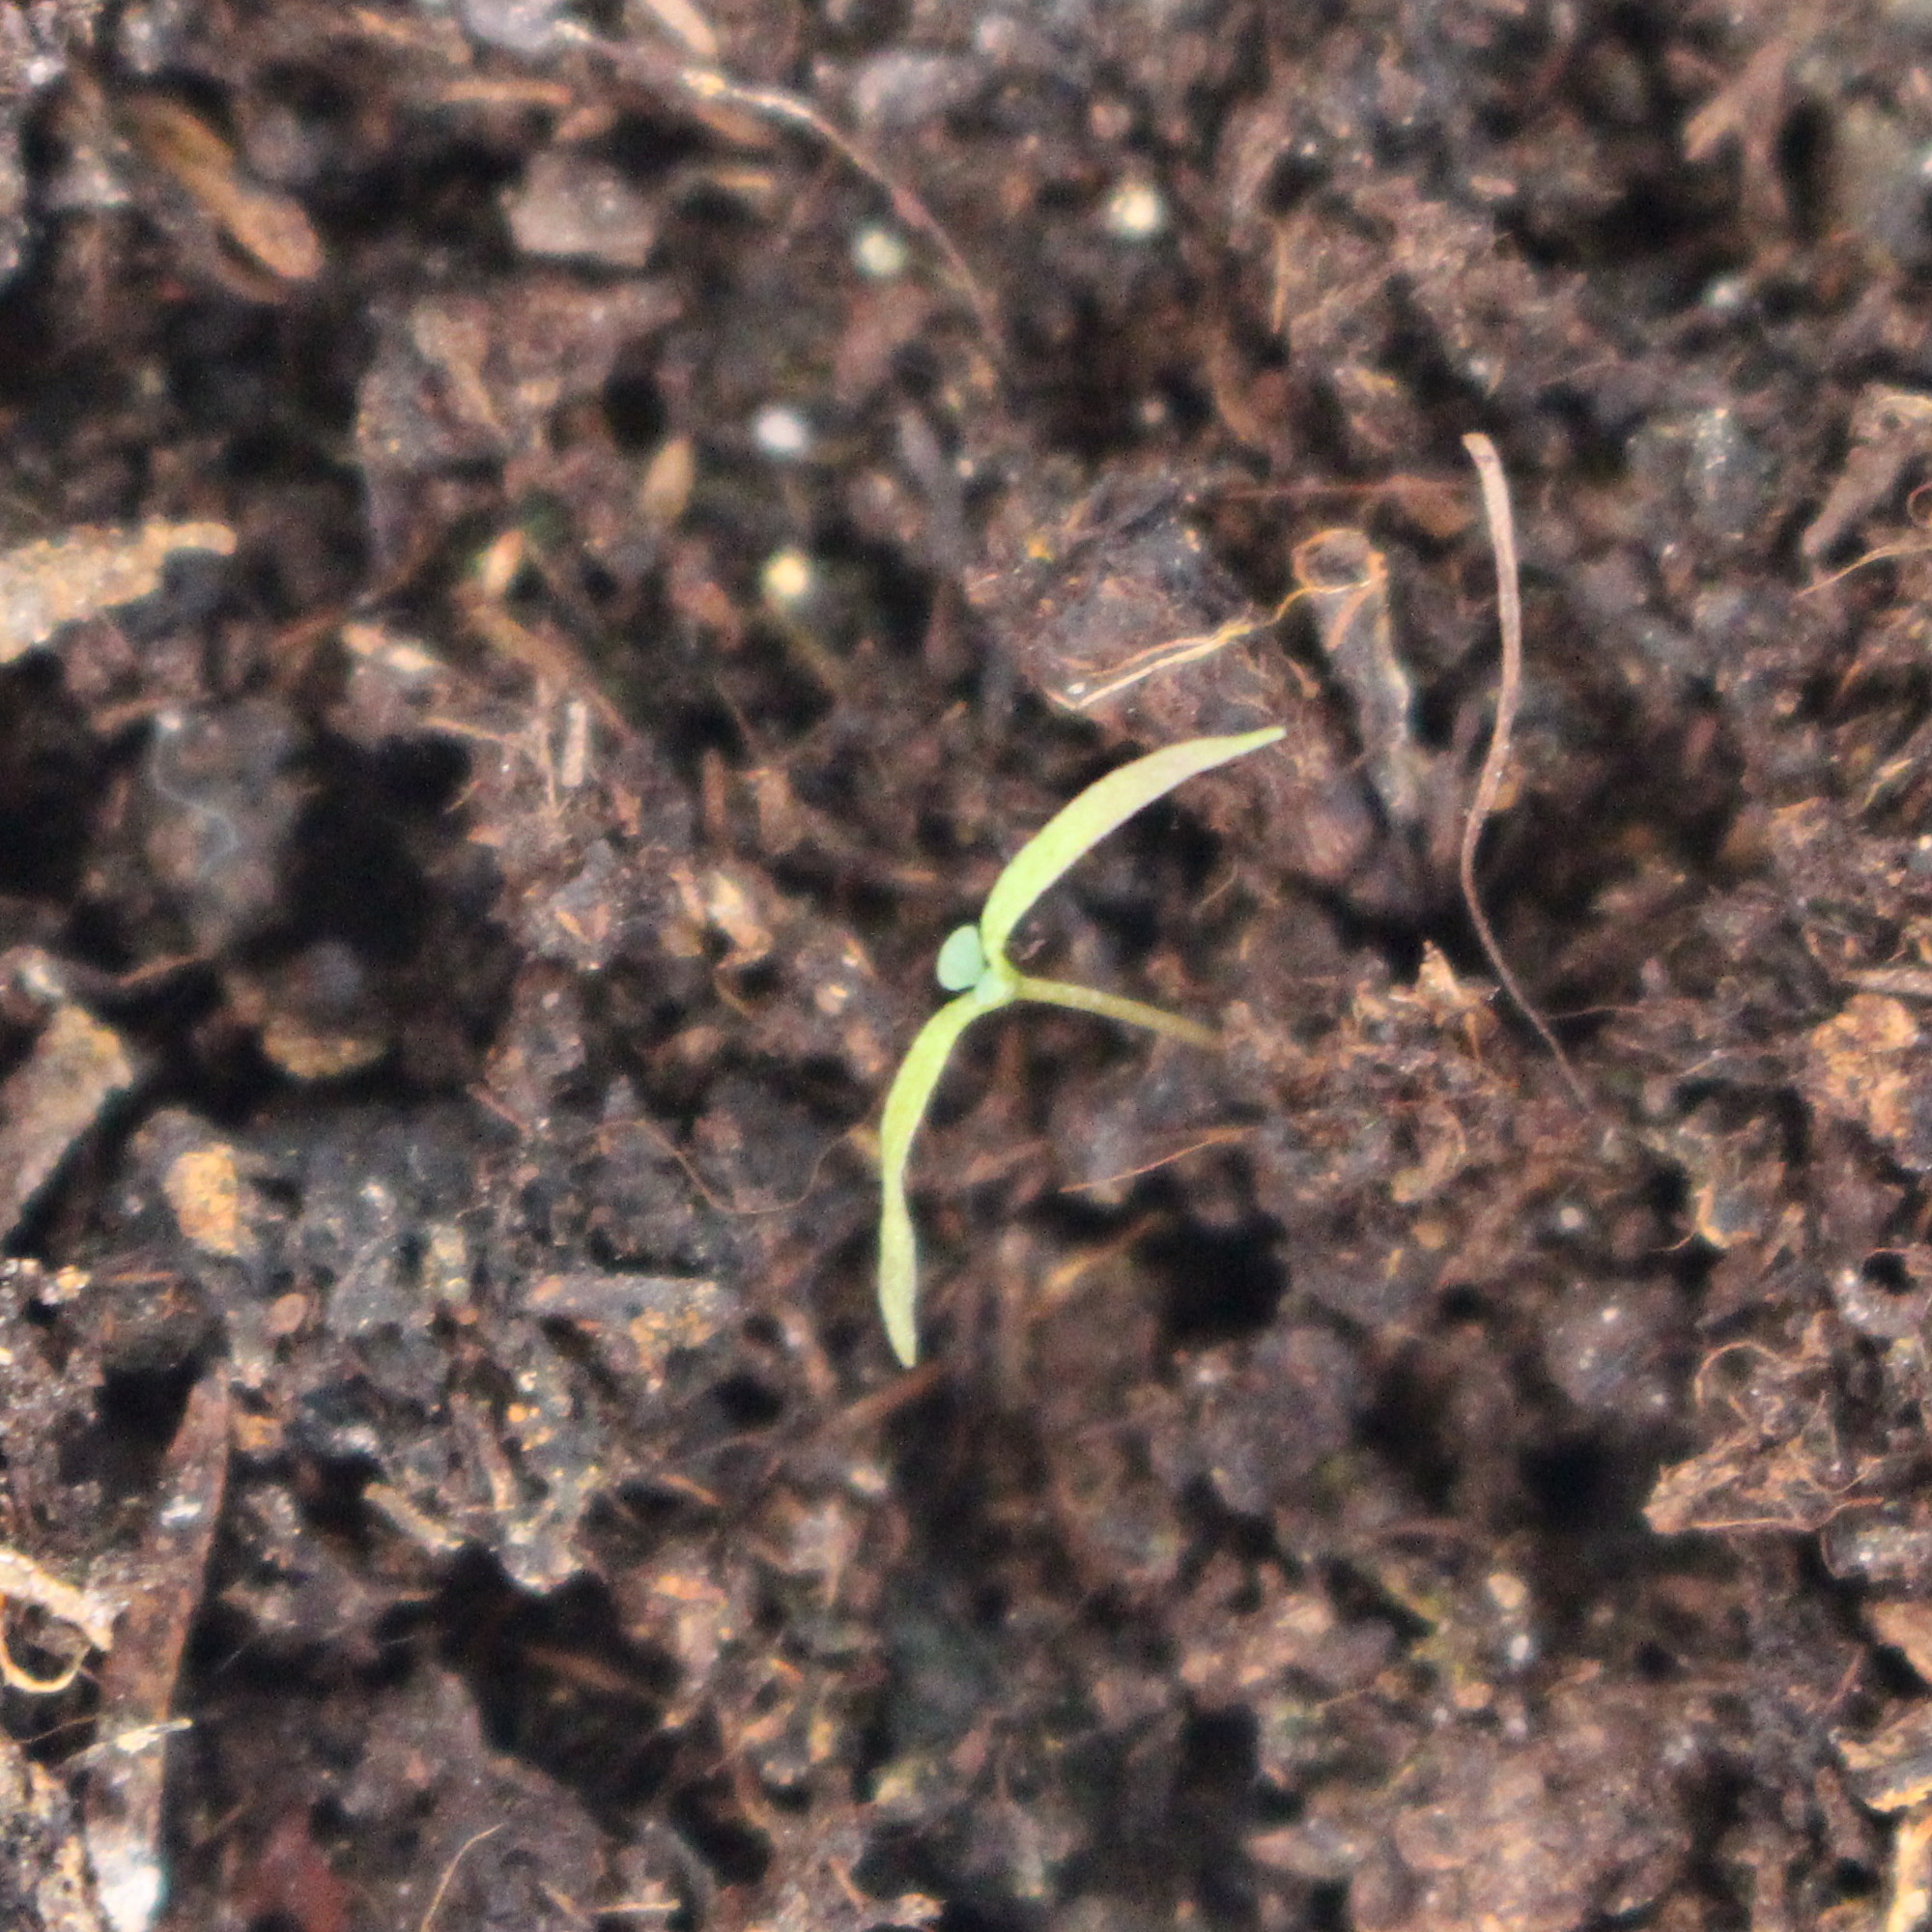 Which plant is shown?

Papaver rhoeas
